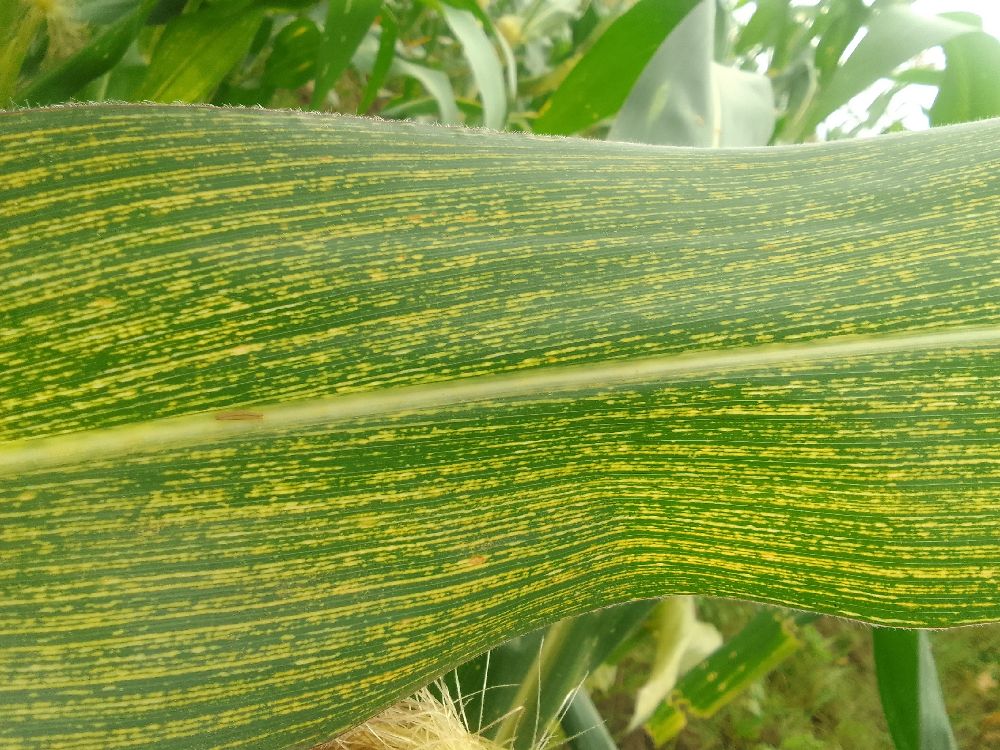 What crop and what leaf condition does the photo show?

maize, maize streak virus
